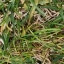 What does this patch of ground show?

grass
